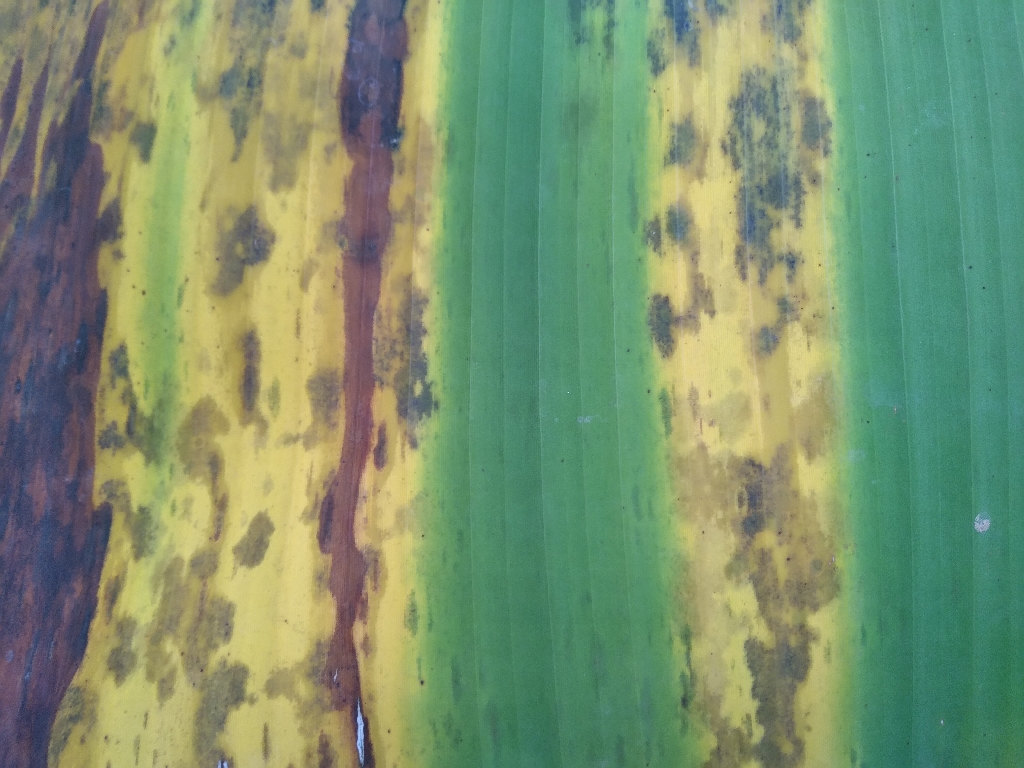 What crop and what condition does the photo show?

banana, black sigatoka
